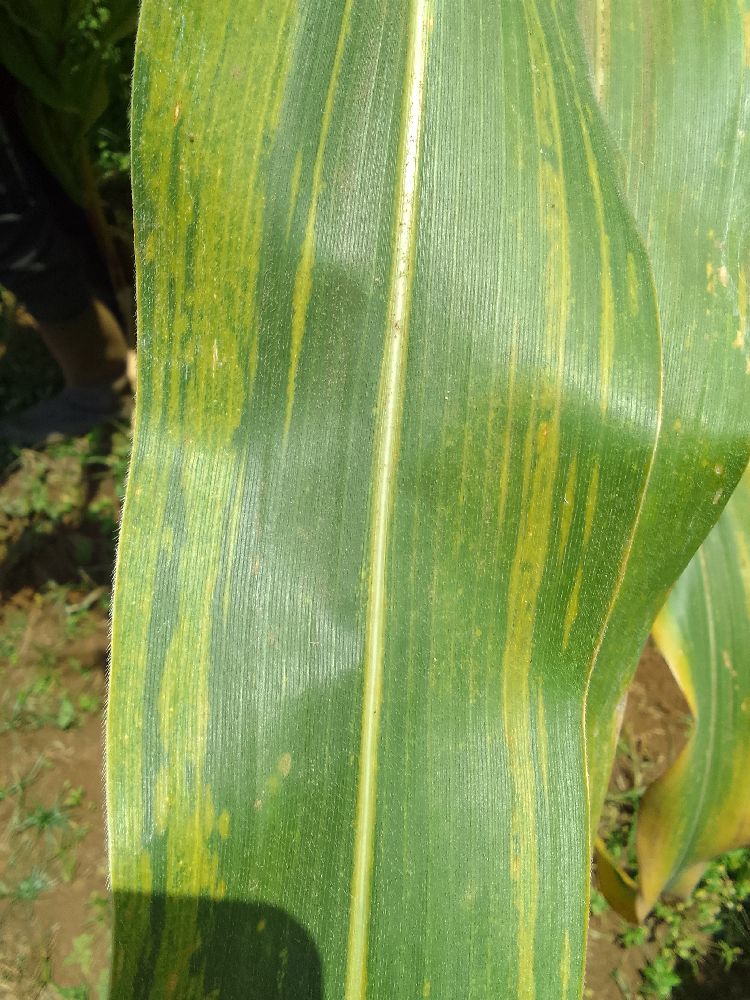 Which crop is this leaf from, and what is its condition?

maize, maize lethal necrosis
